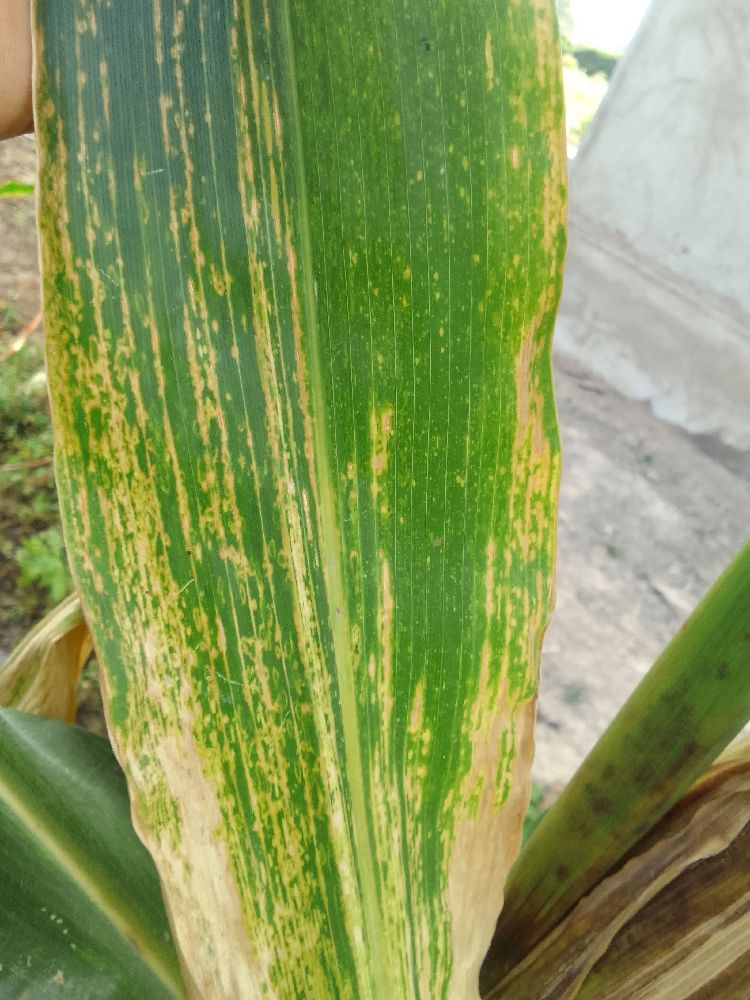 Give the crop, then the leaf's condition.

maize, maize lethal necrosis
